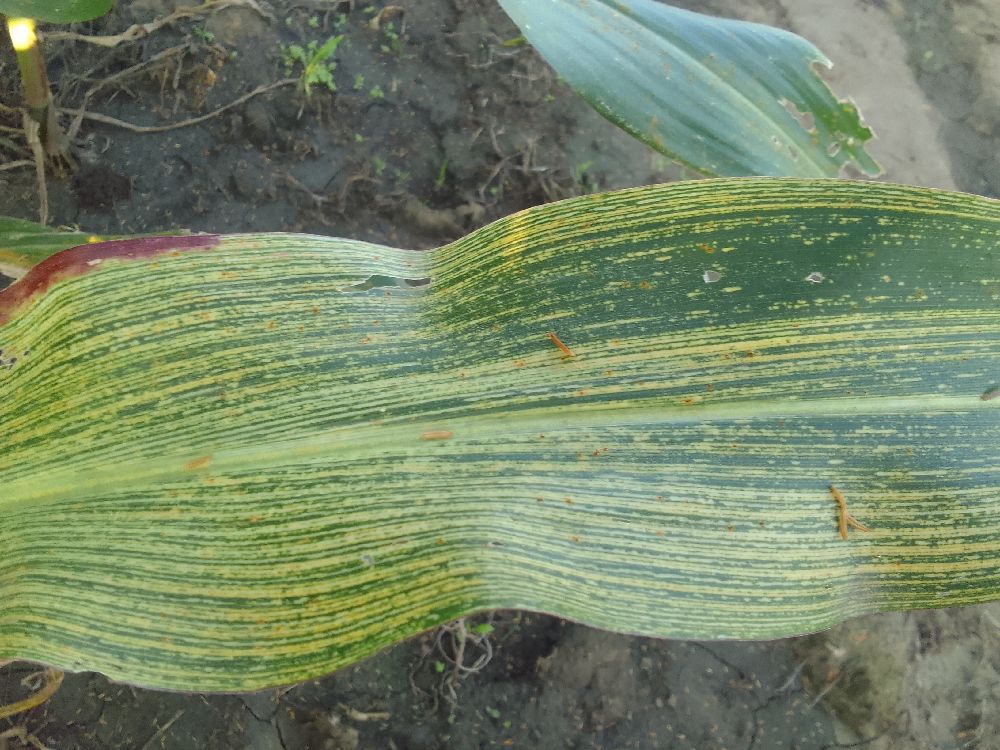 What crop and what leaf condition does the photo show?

maize, maize streak virus
